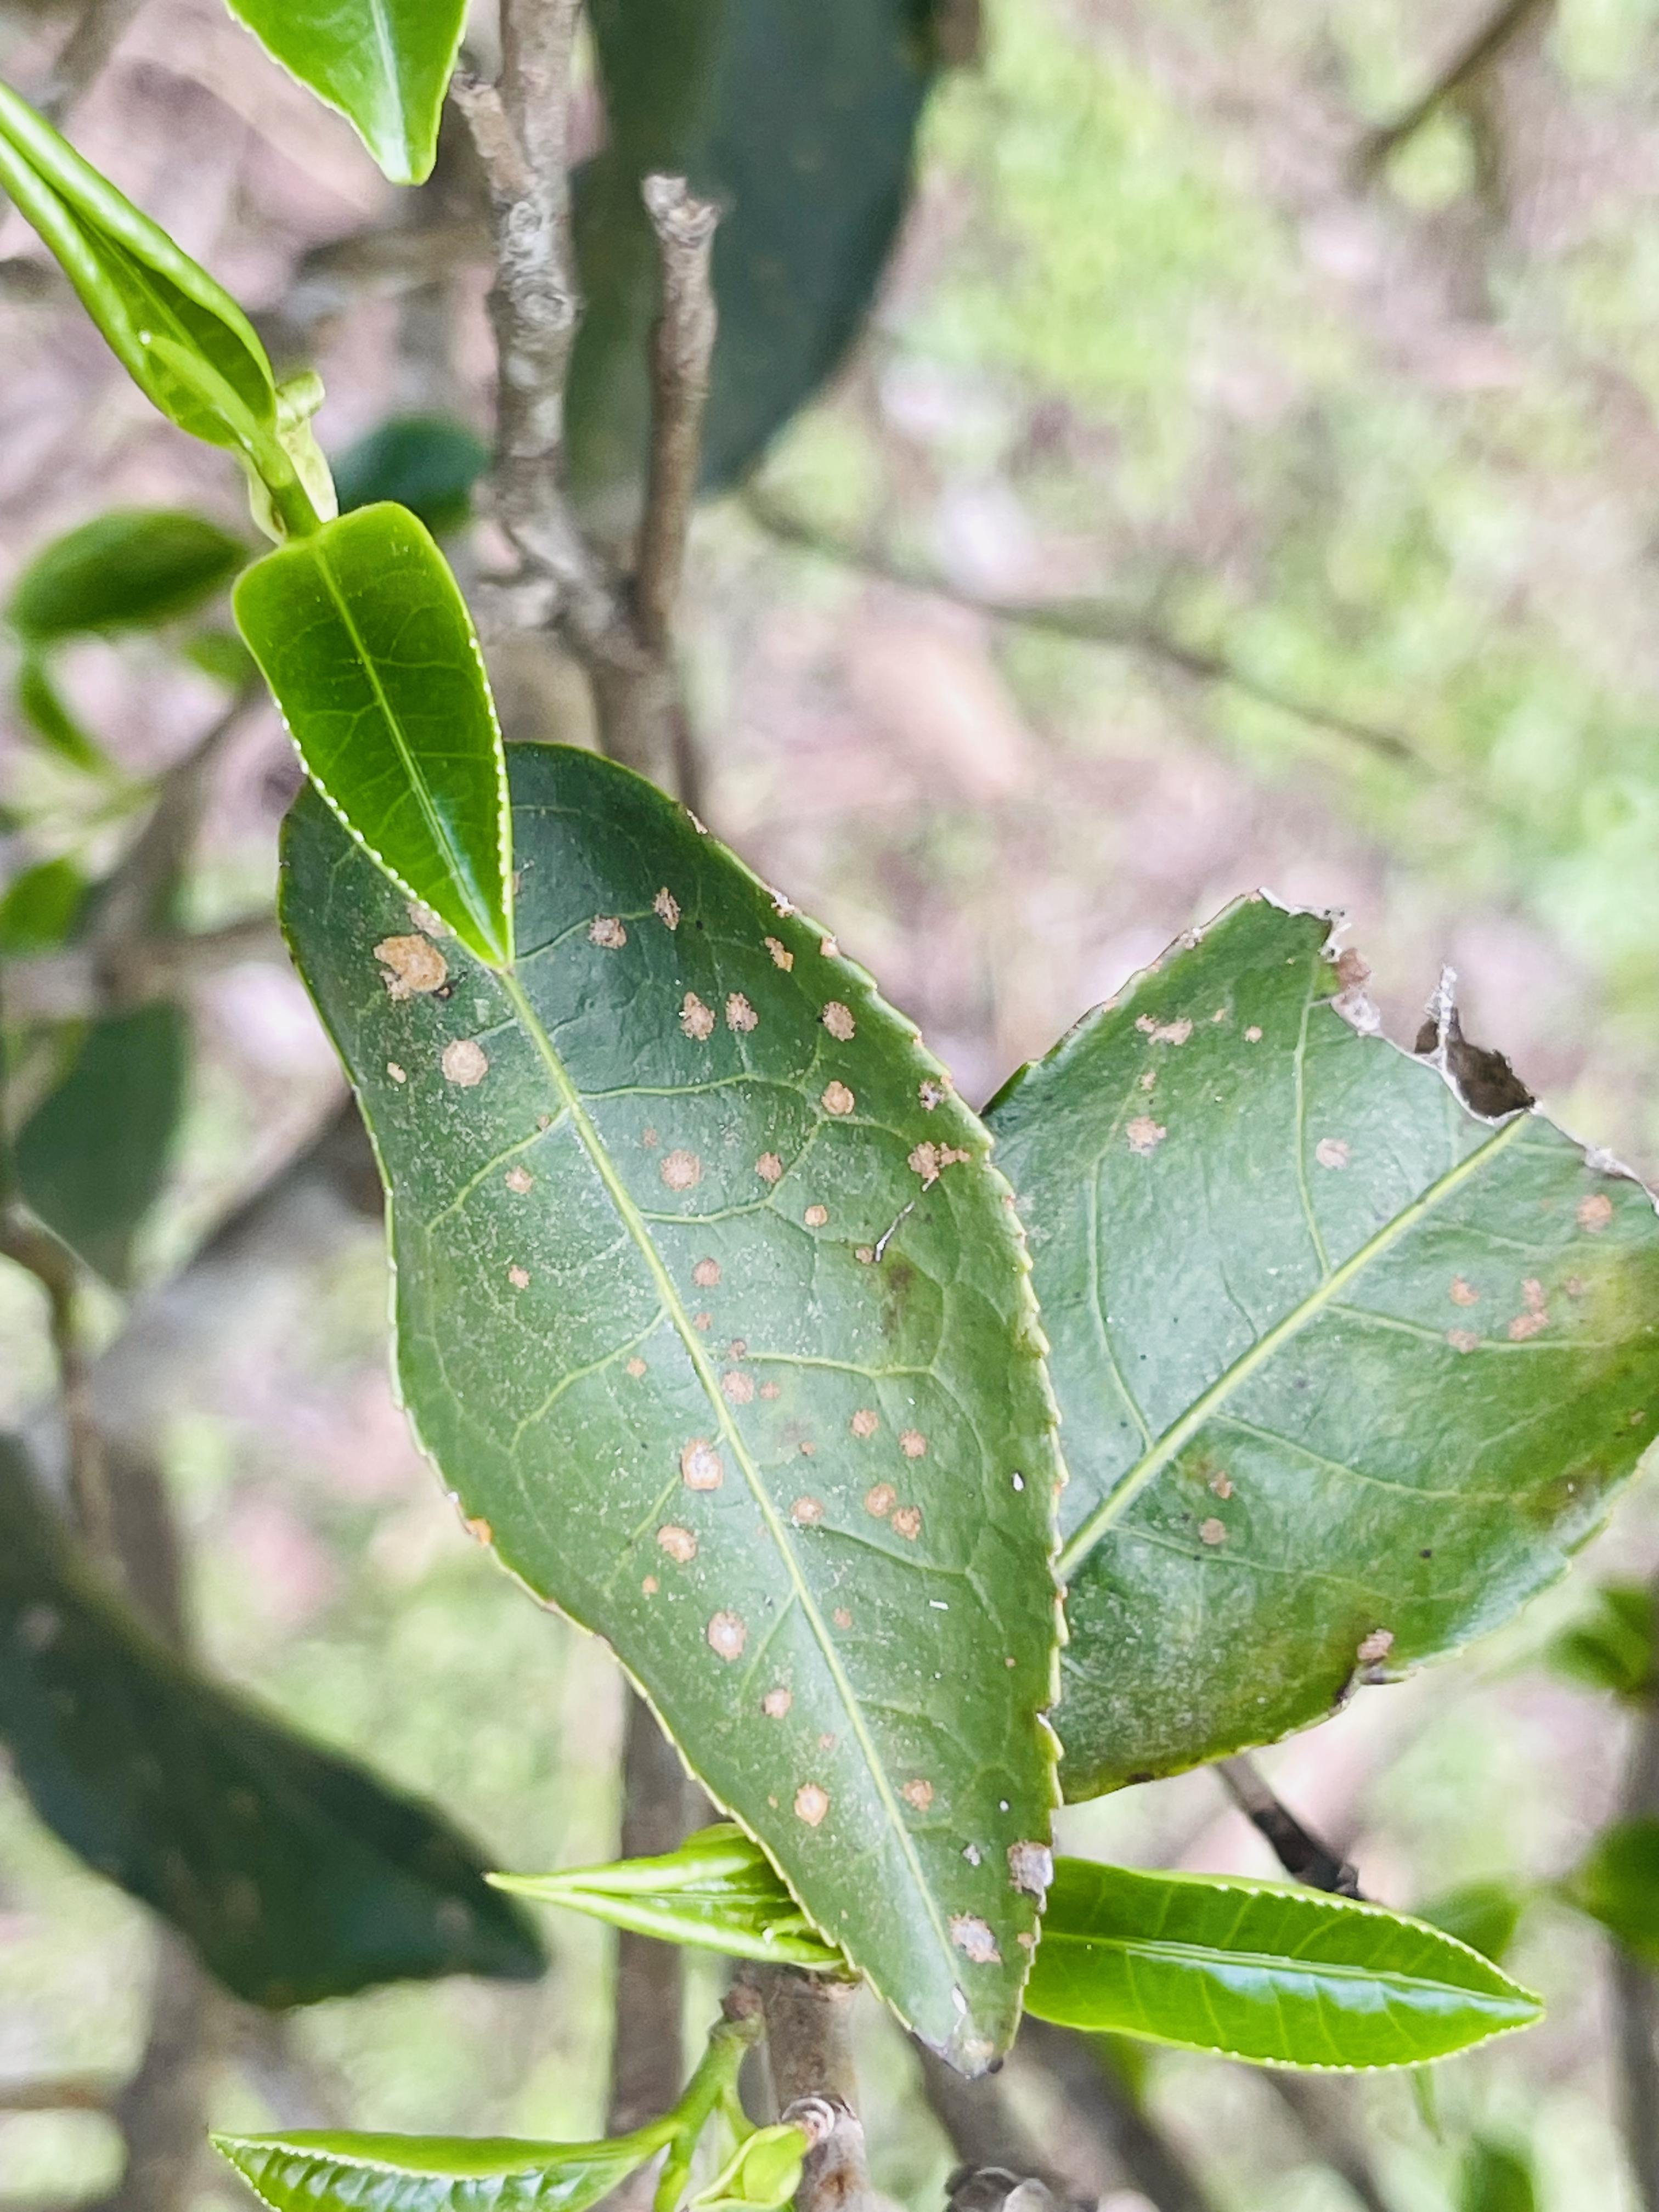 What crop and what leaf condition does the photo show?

tea, red rust
